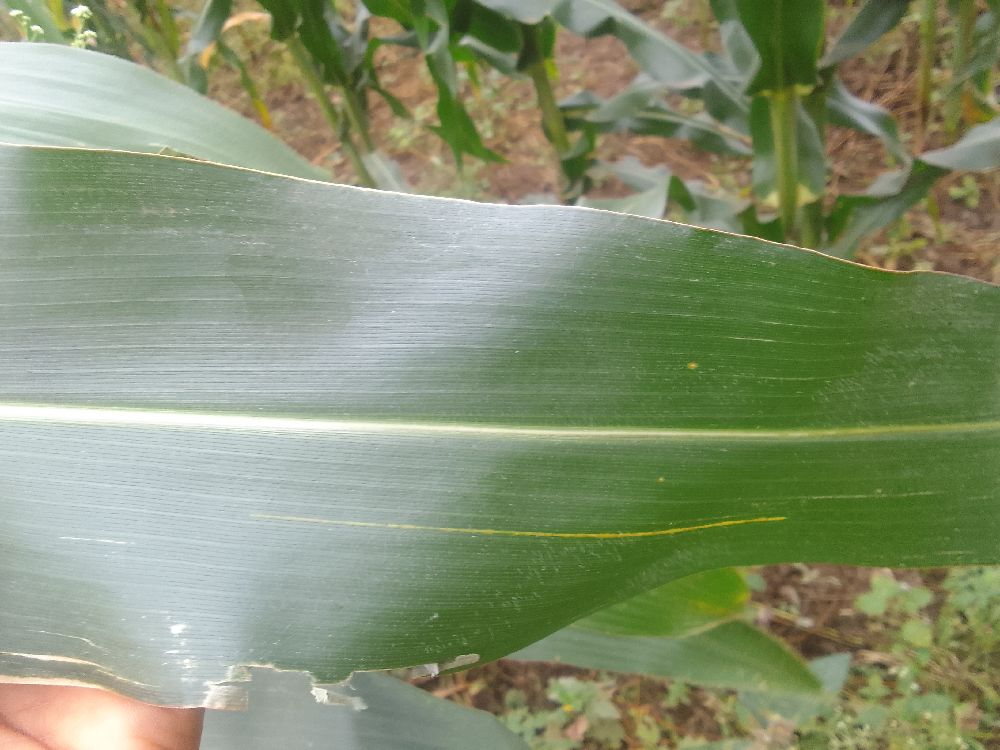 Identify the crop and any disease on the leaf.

maize, healthy
